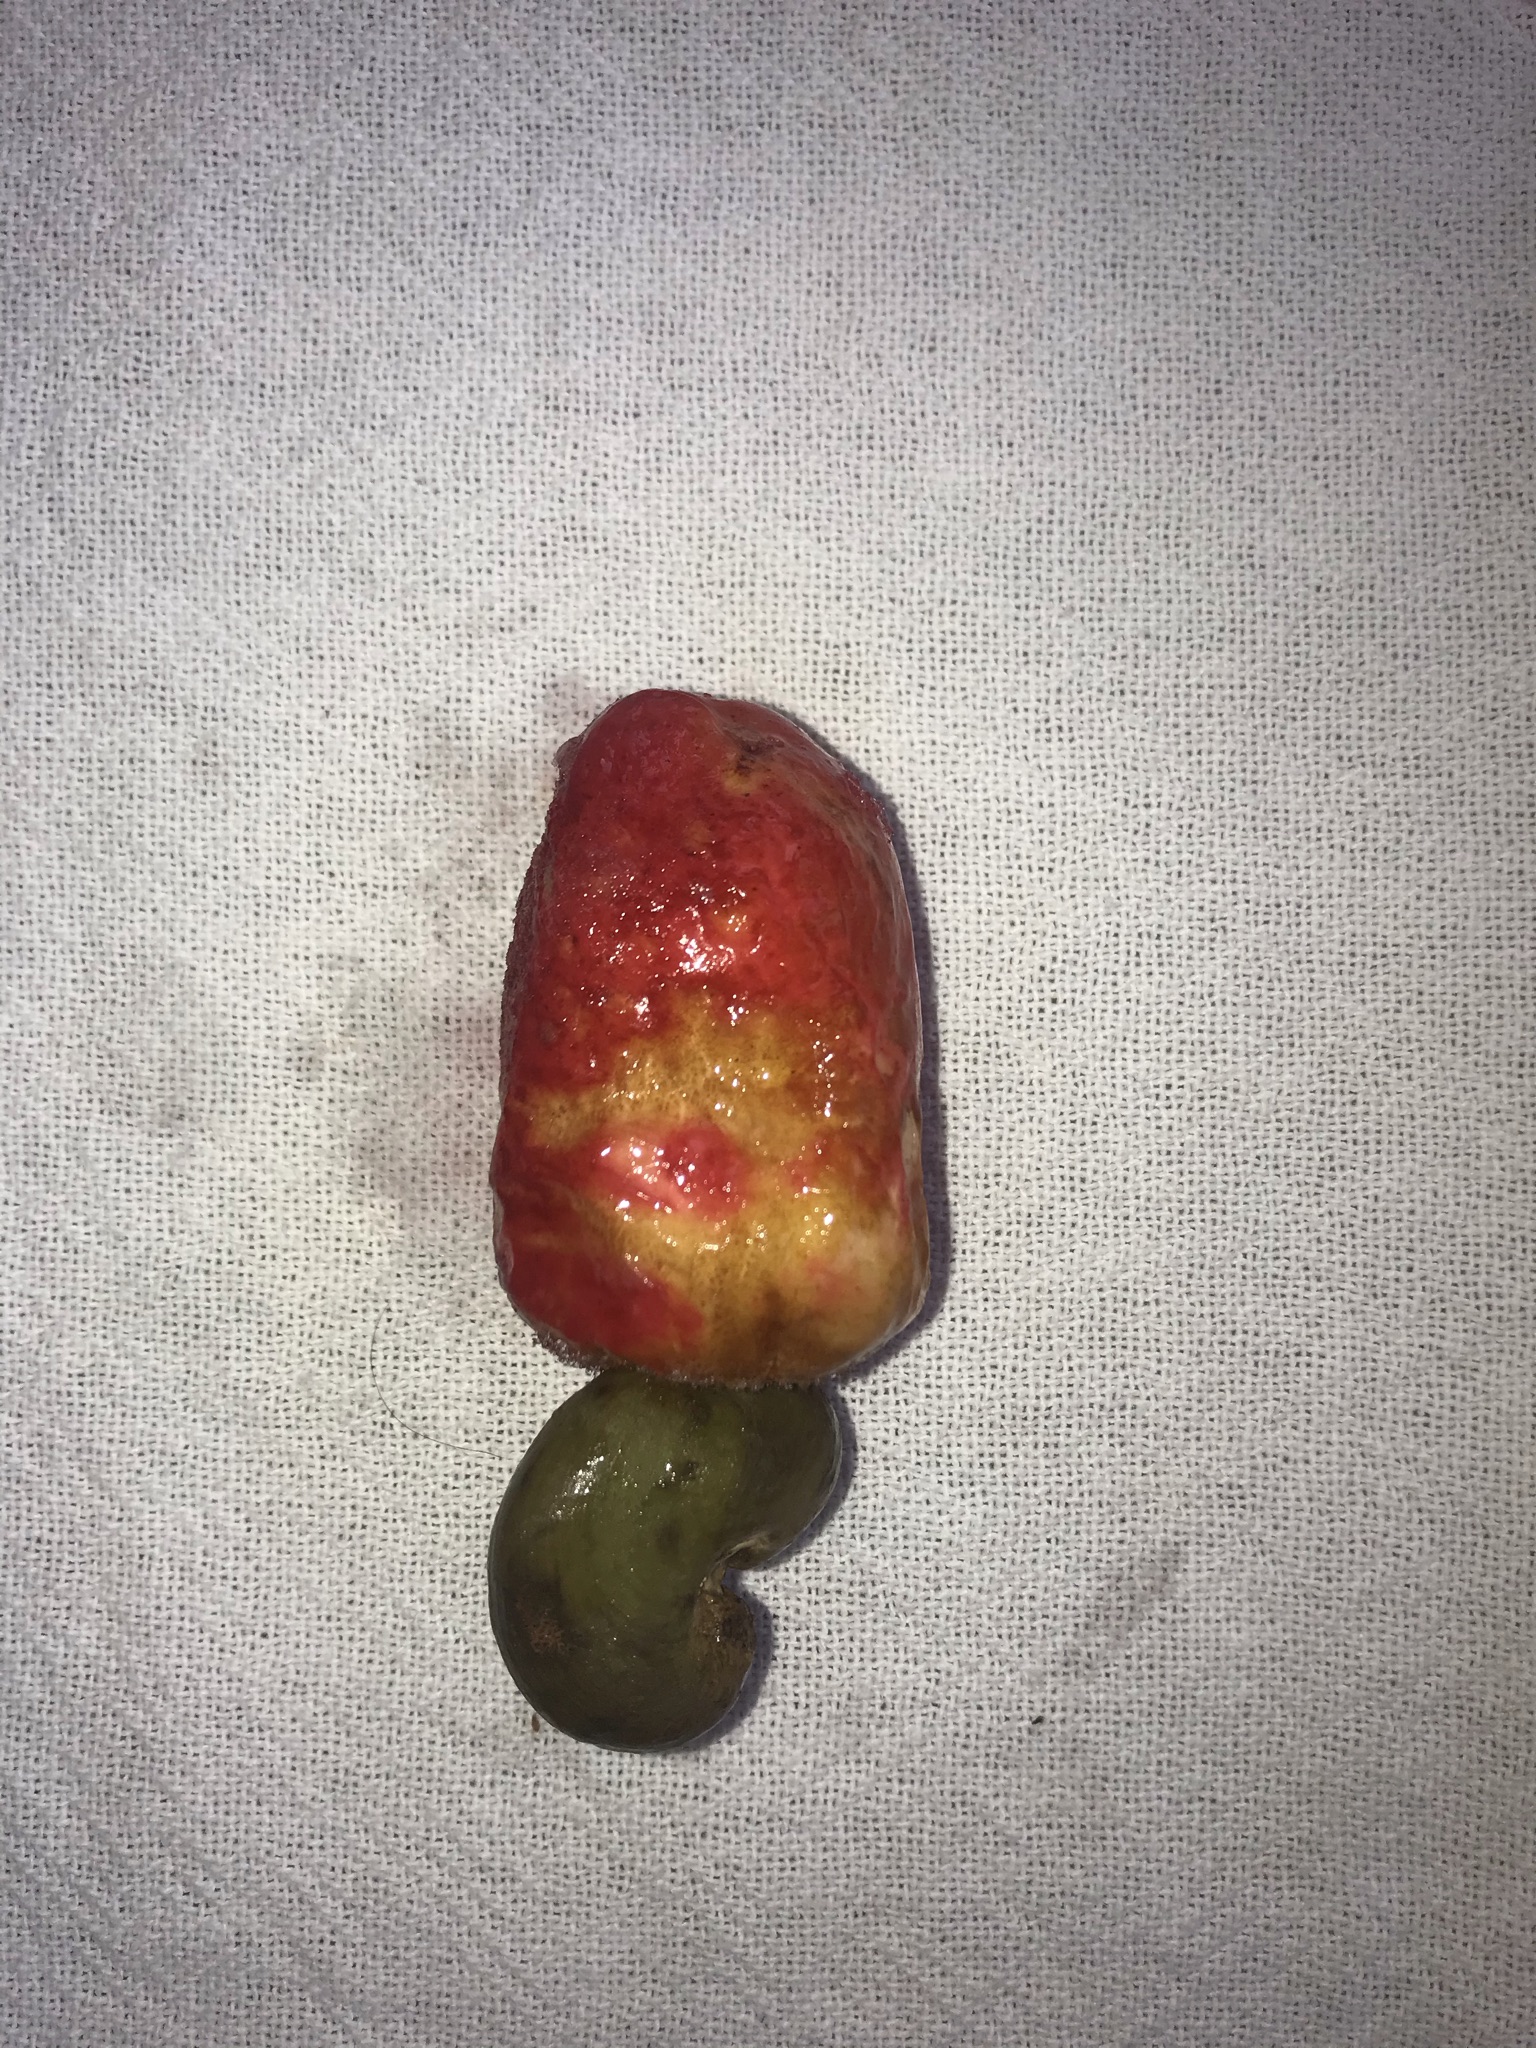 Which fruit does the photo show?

caju vermelho
